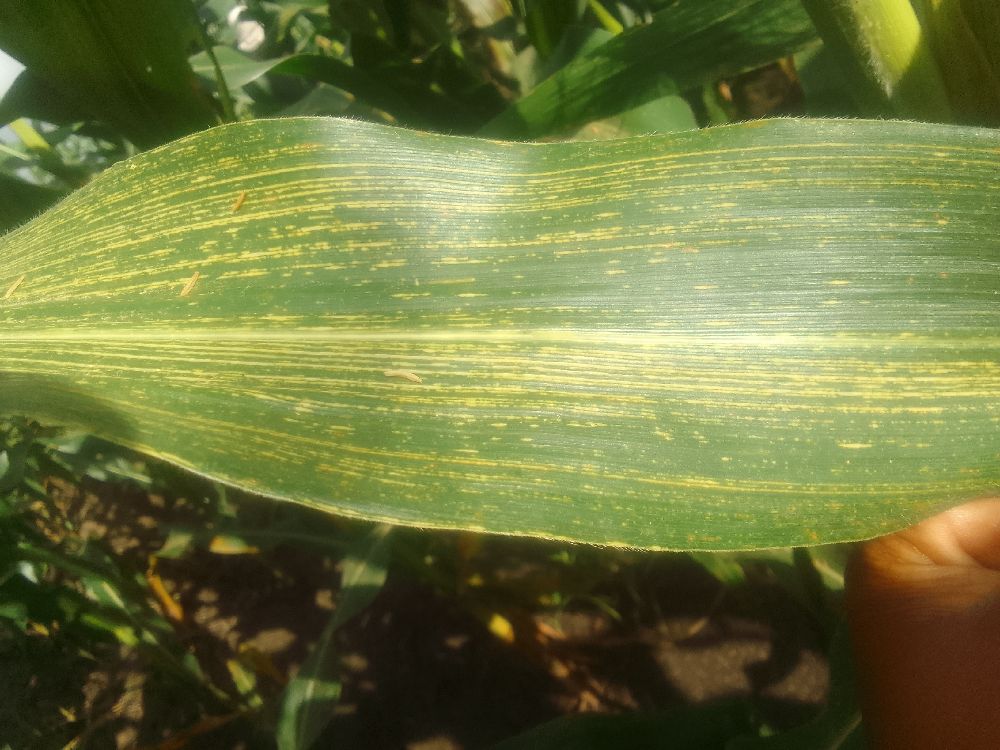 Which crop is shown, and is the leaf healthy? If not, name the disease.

maize, maize streak virus
